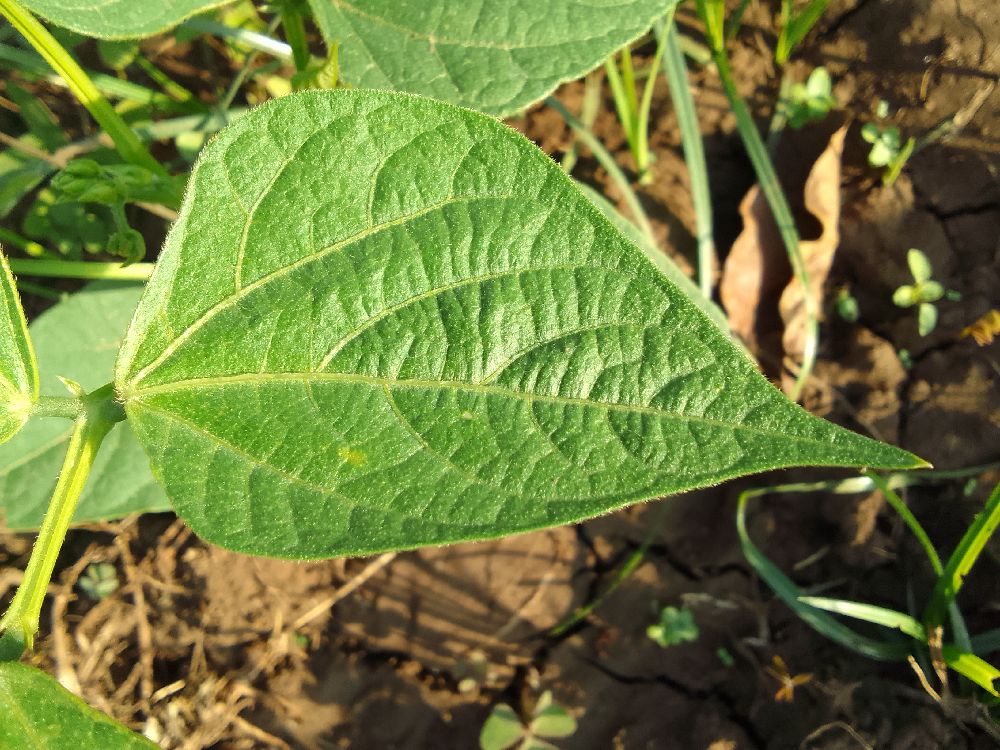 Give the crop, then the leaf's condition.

common bean, healthy
